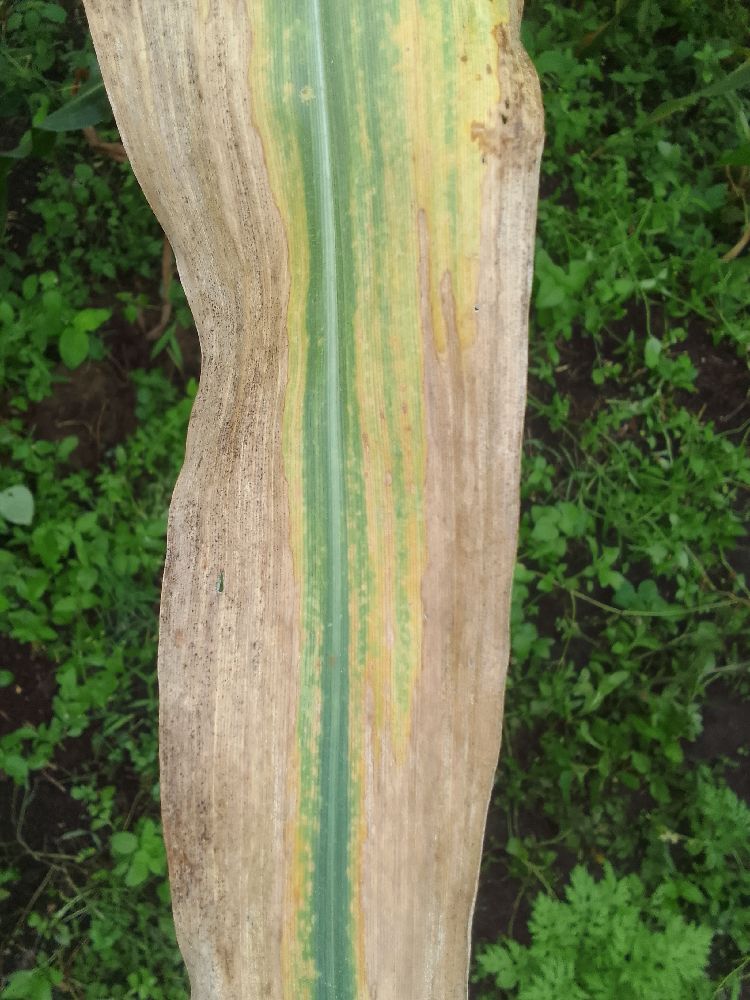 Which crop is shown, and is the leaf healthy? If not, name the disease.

maize, maize lethal necrosis
